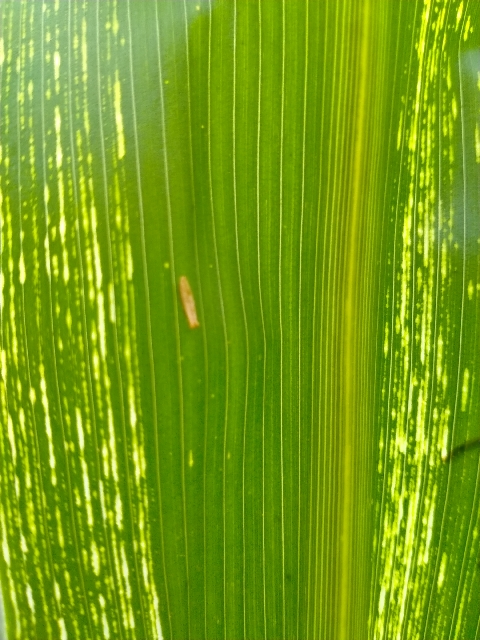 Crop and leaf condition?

maize, maize streak virus
